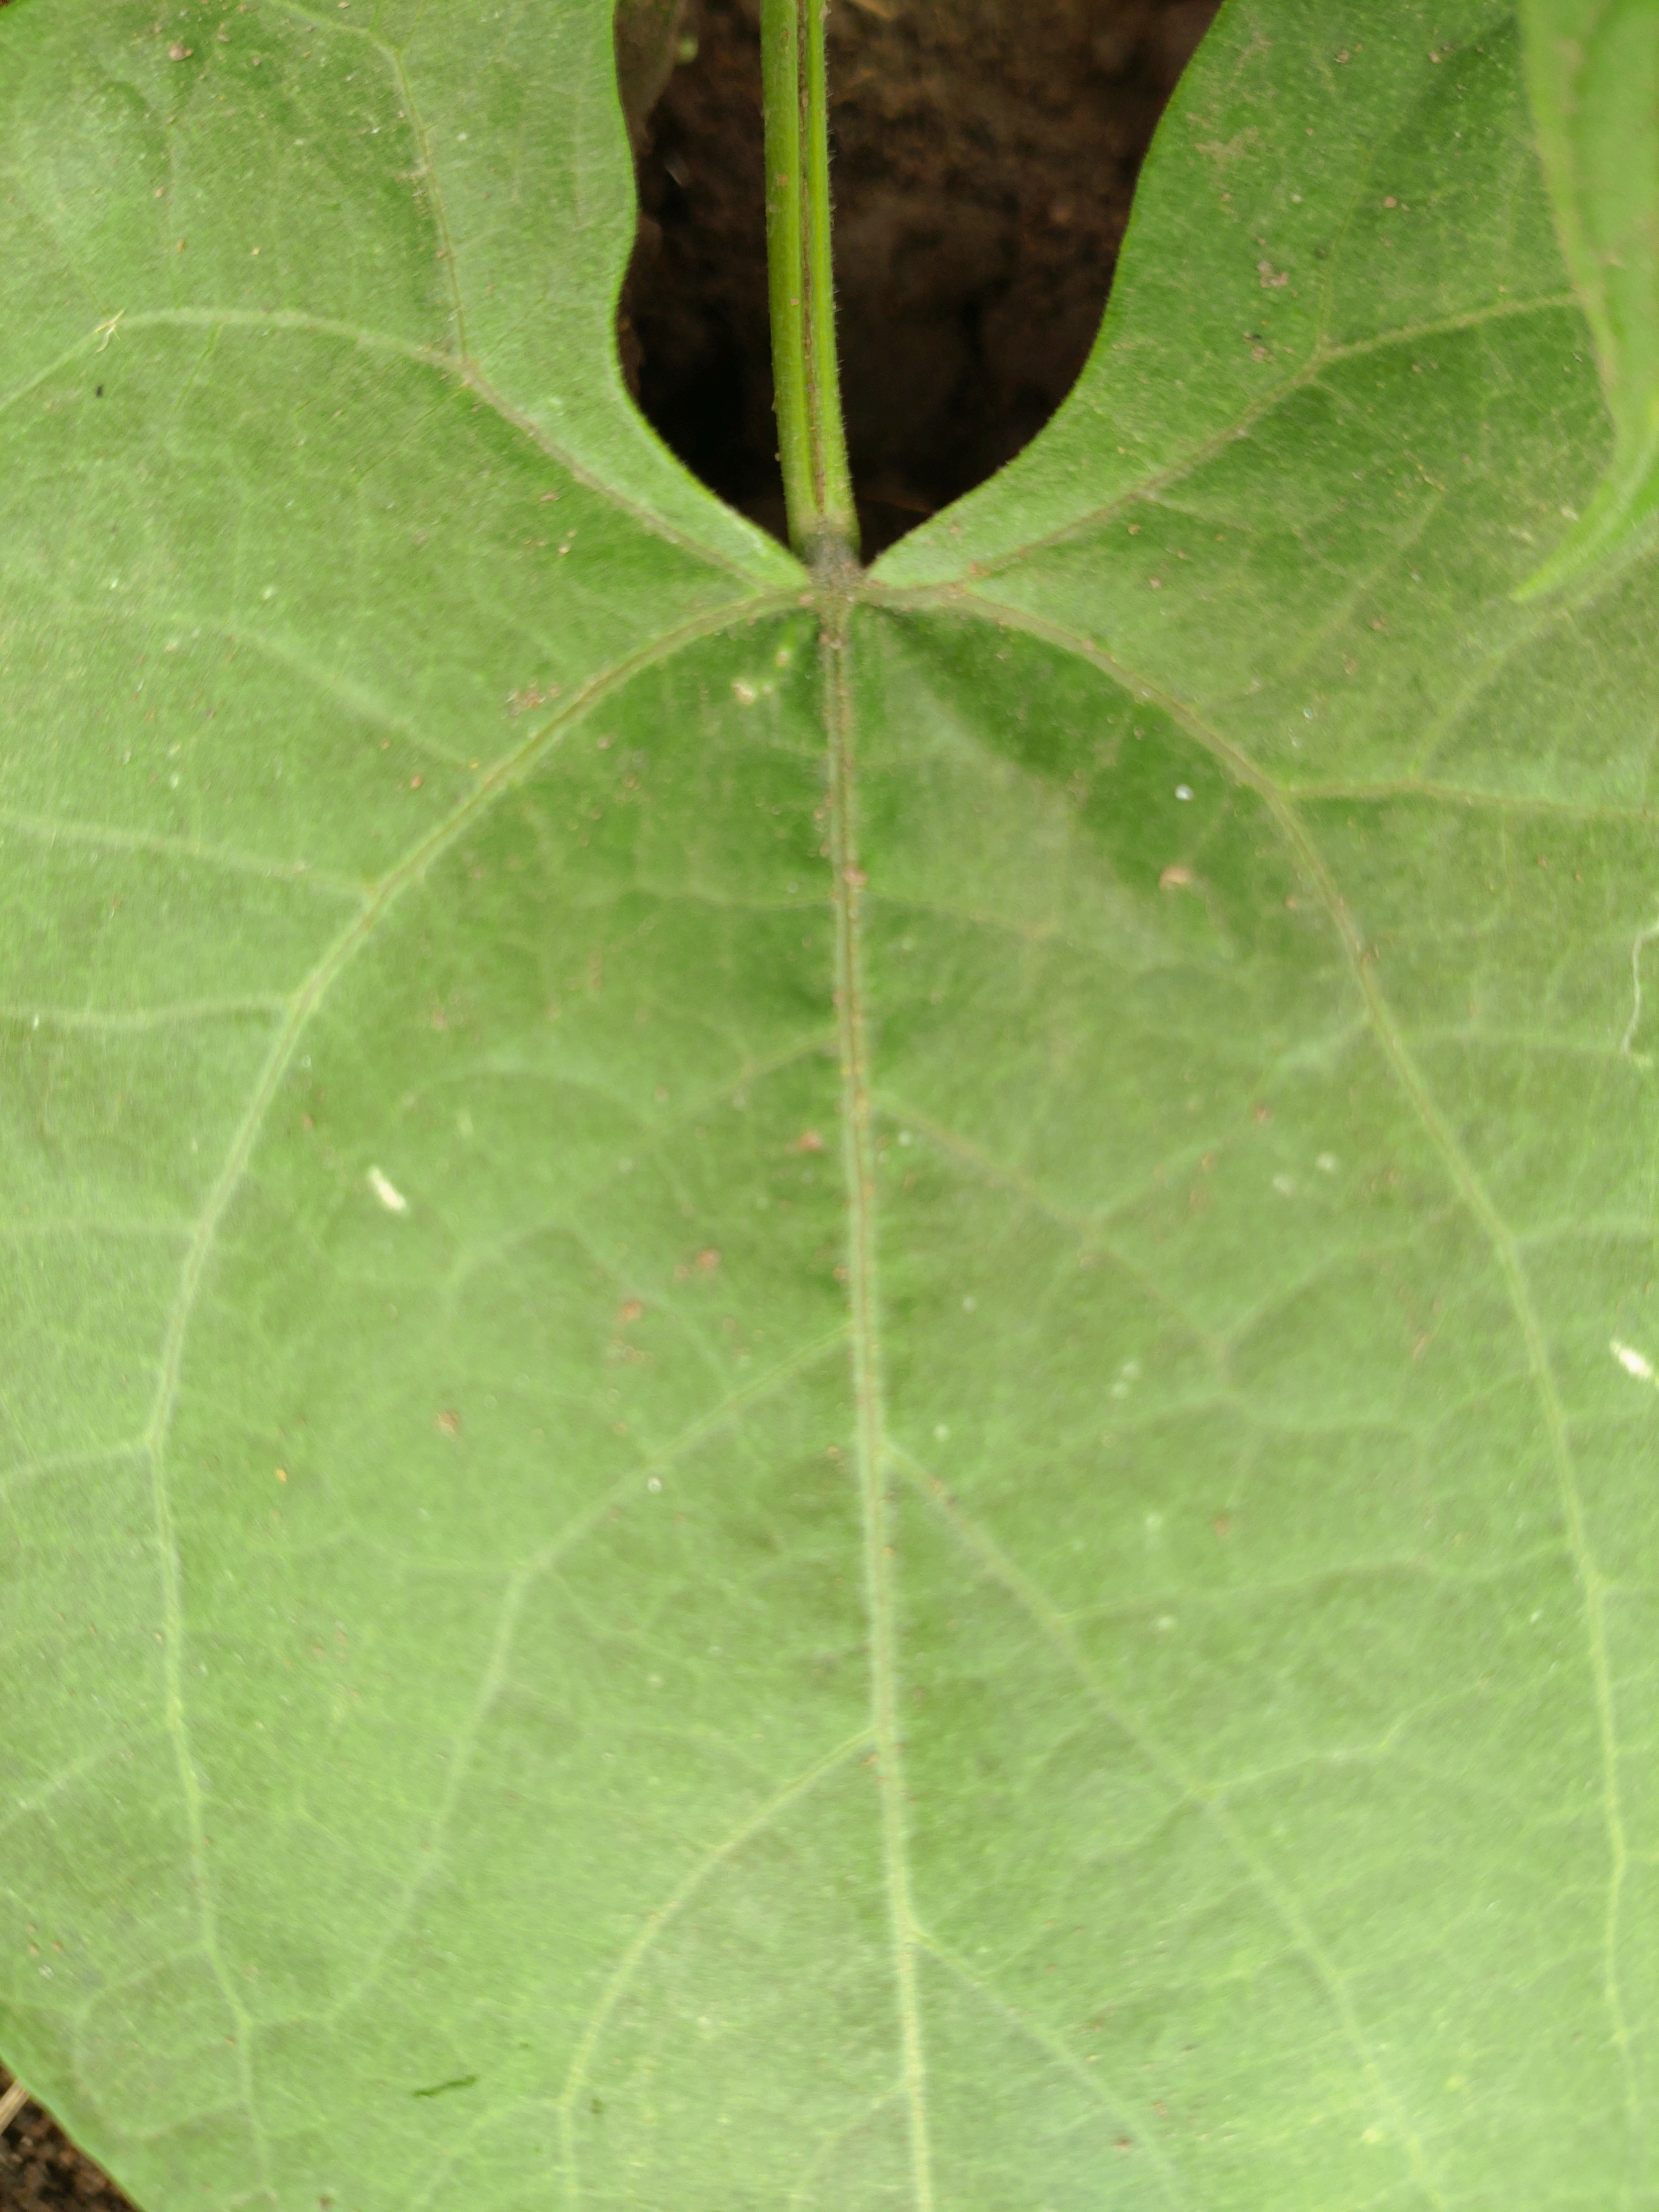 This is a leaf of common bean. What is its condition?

healthy
